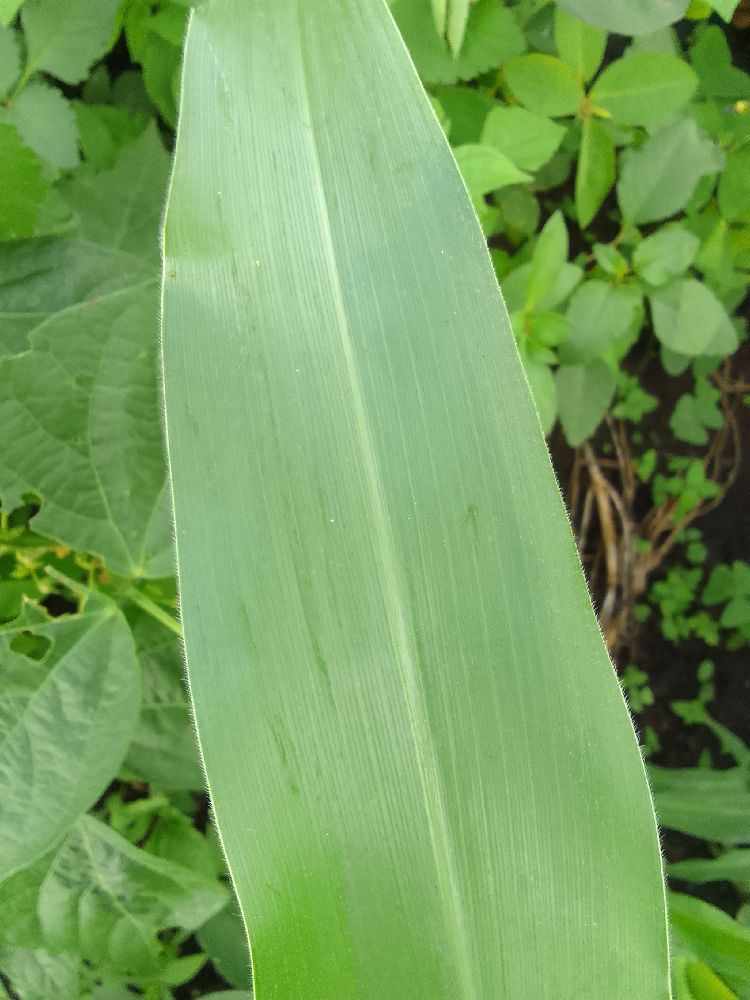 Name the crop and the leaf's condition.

maize, healthy
